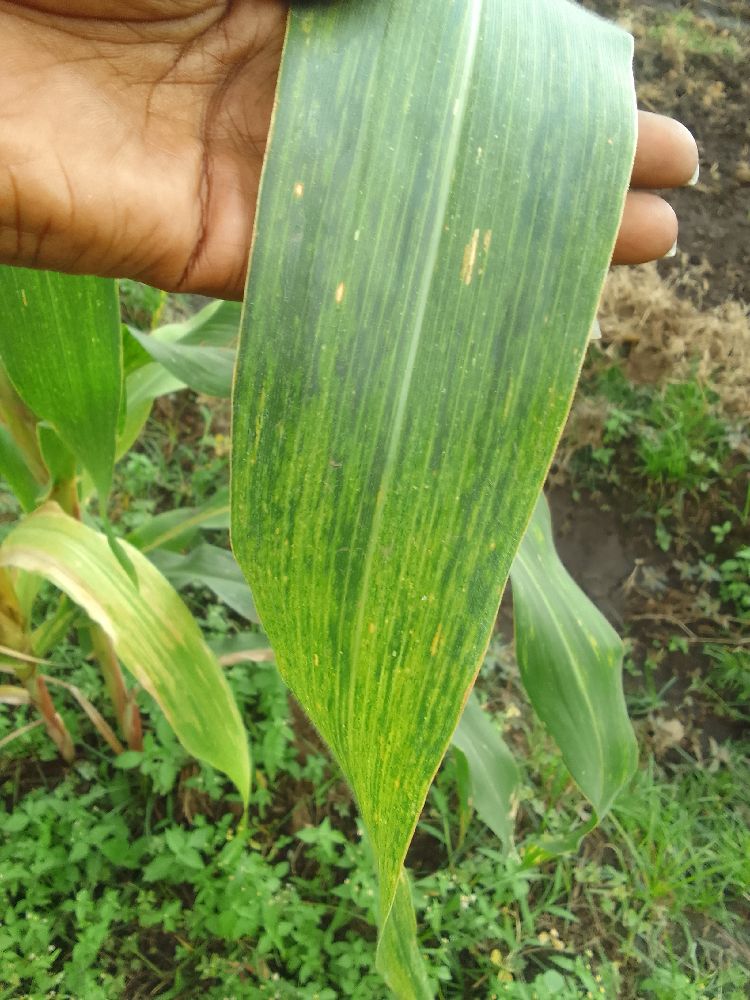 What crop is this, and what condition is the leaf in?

maize, maize lethal necrosis
